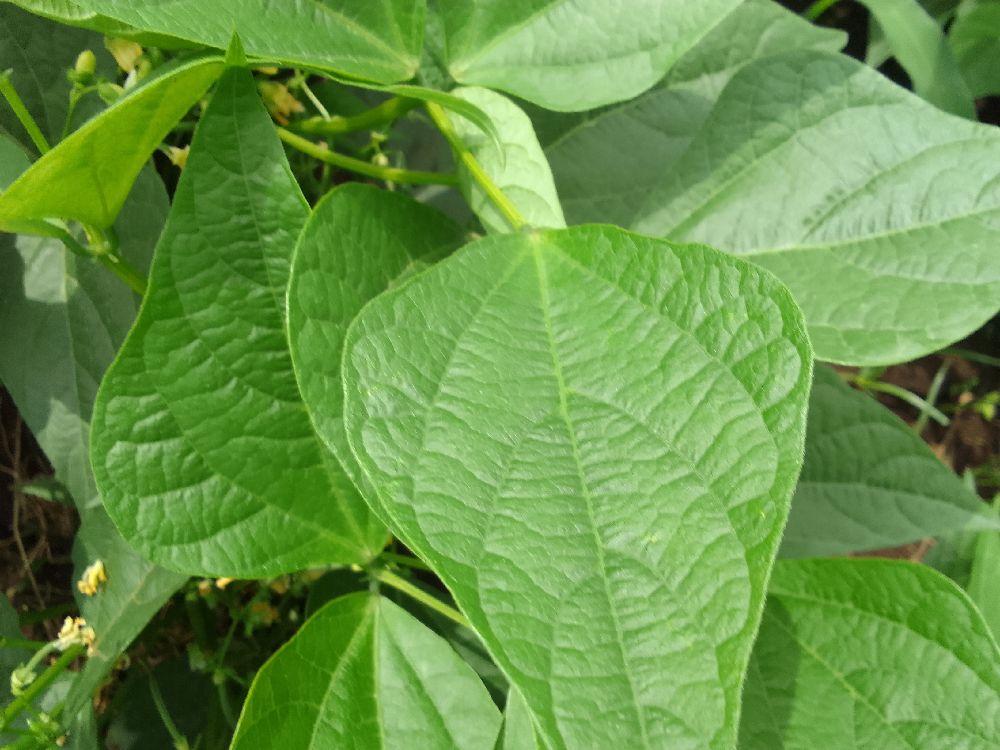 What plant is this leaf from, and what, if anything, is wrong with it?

common bean, healthy
